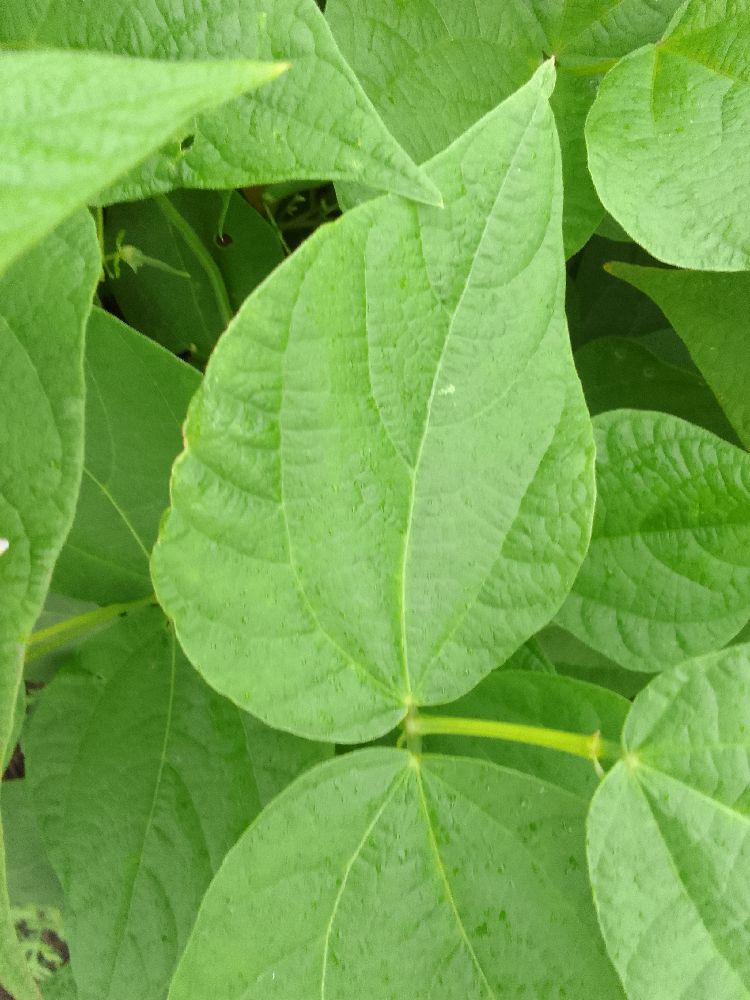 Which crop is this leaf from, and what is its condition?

common bean, healthy
